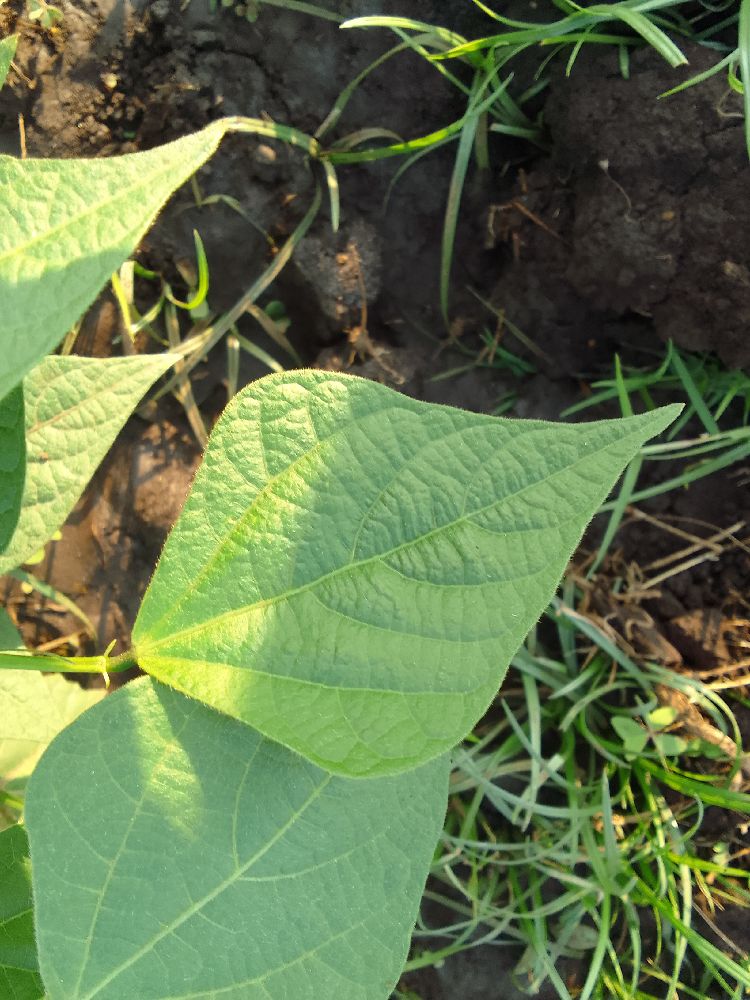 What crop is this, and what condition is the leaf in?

common bean, healthy
